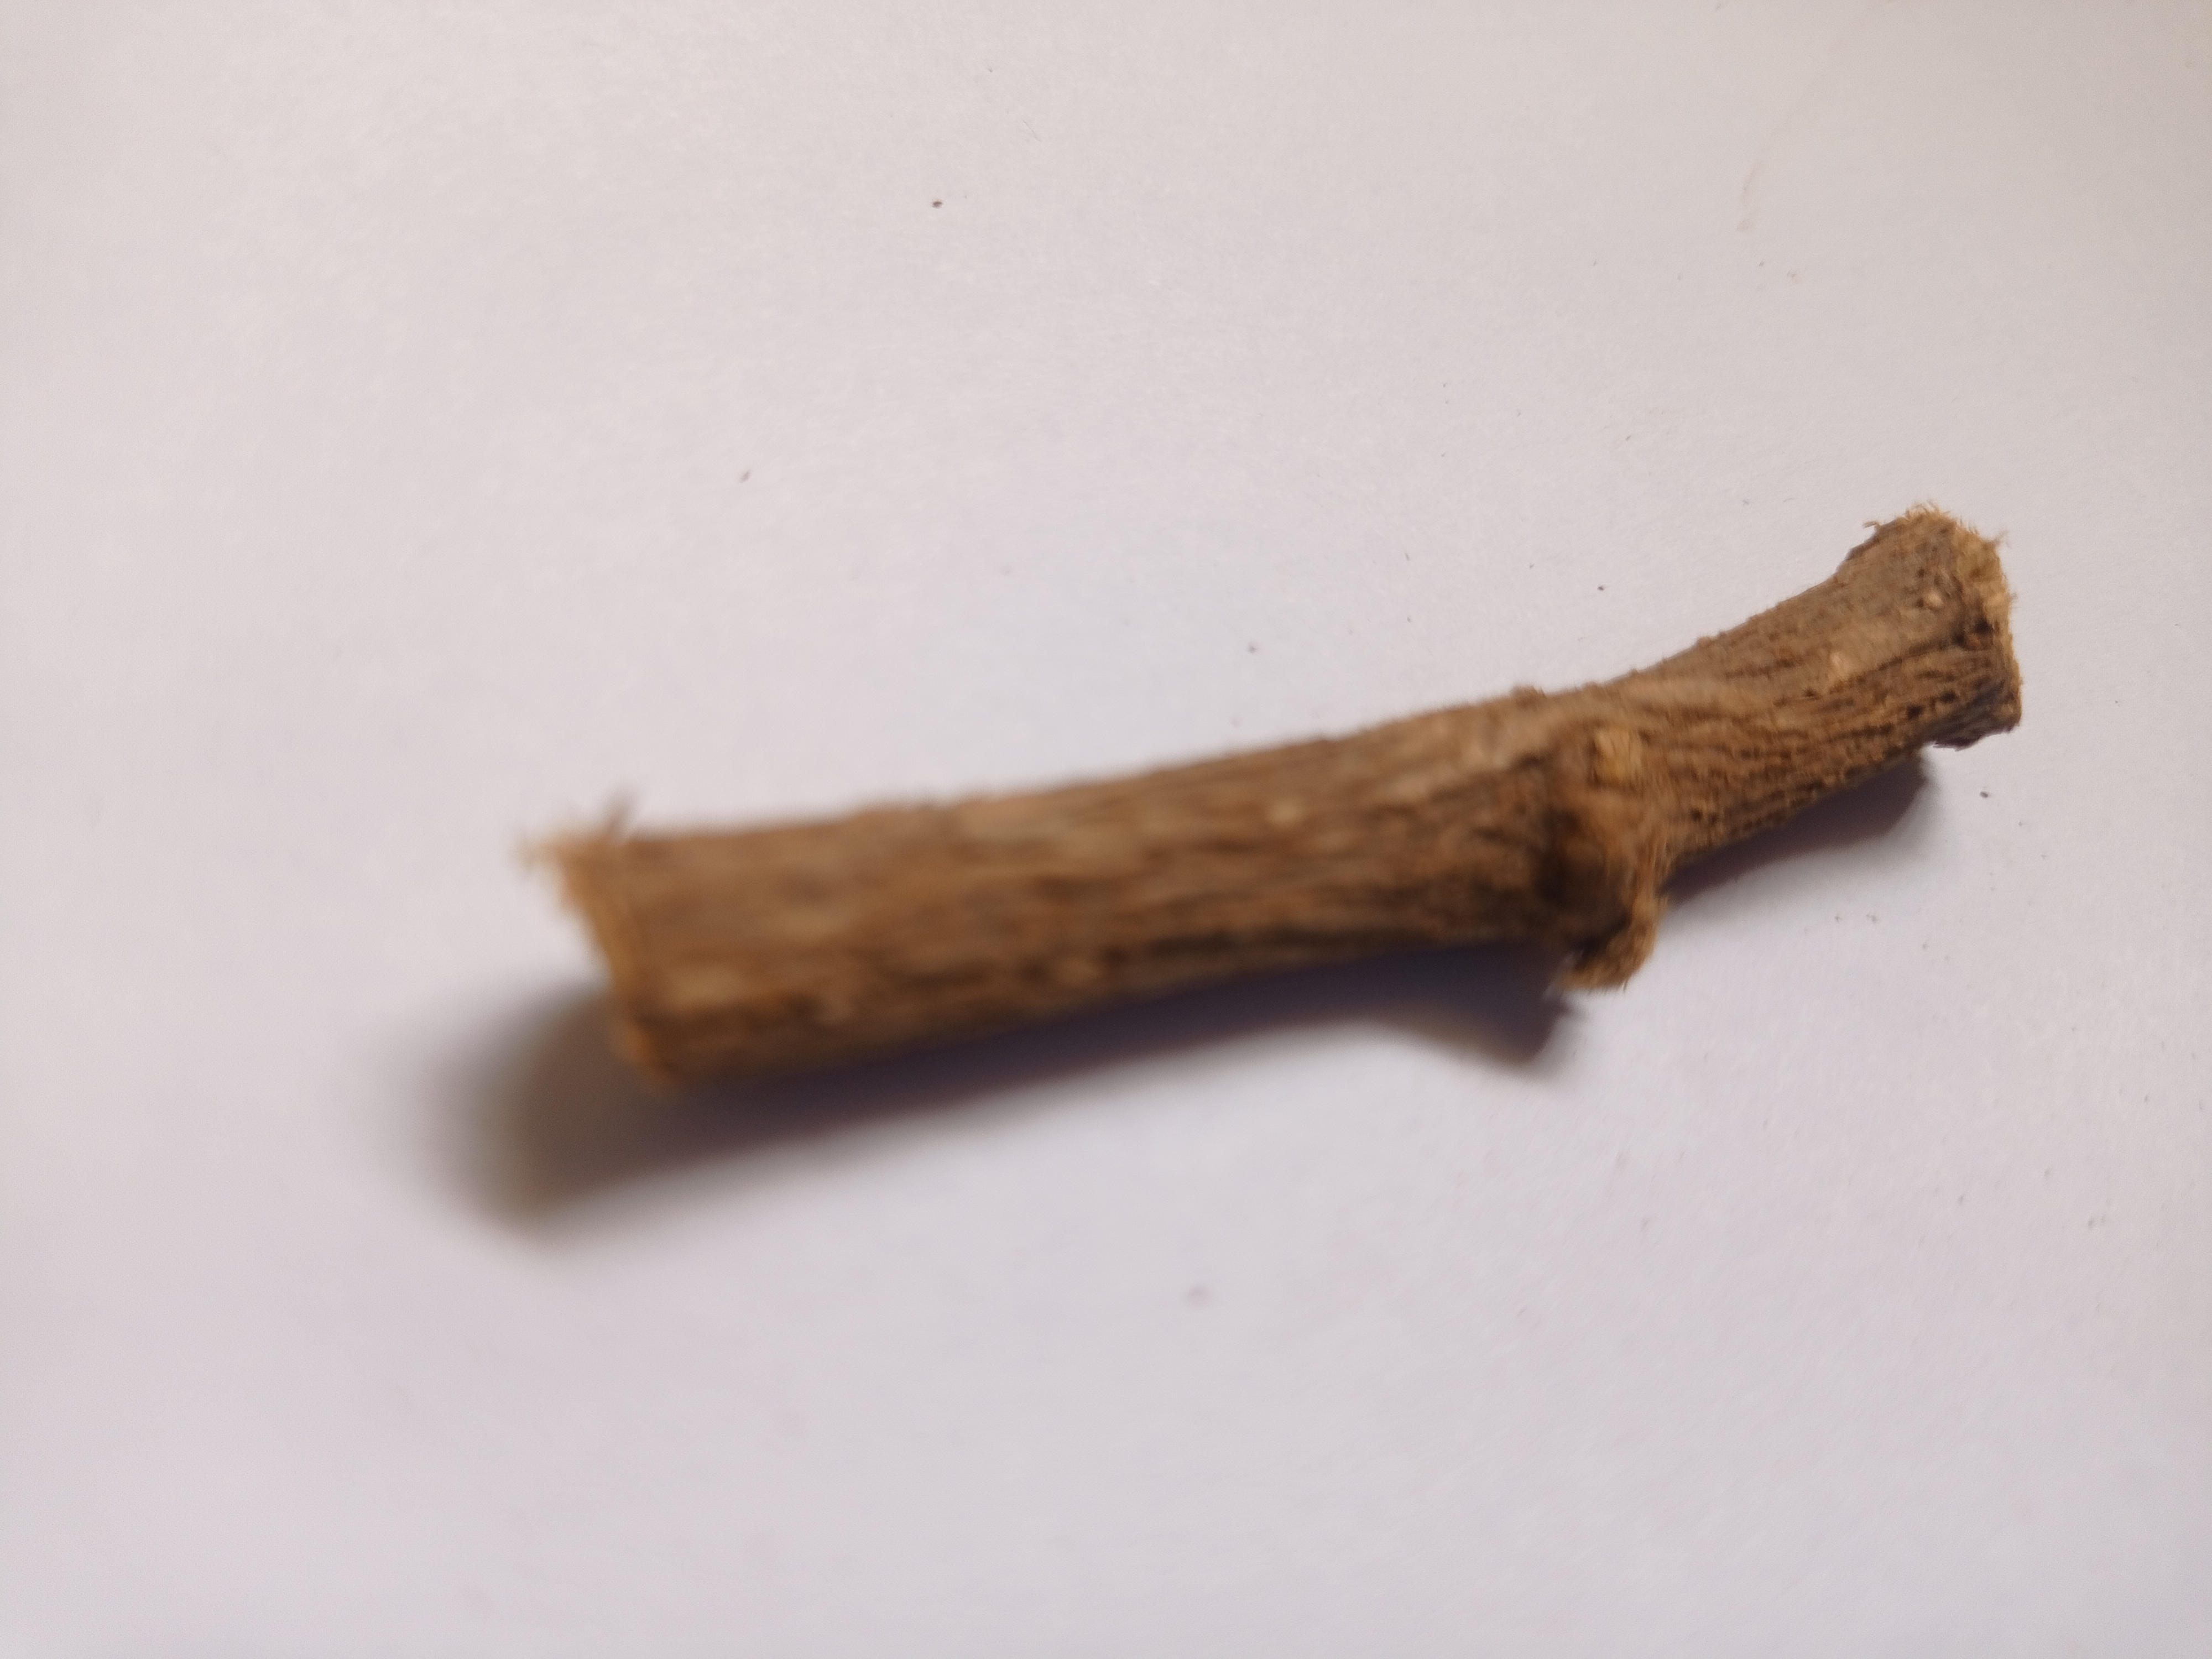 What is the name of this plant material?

jesthamadh
